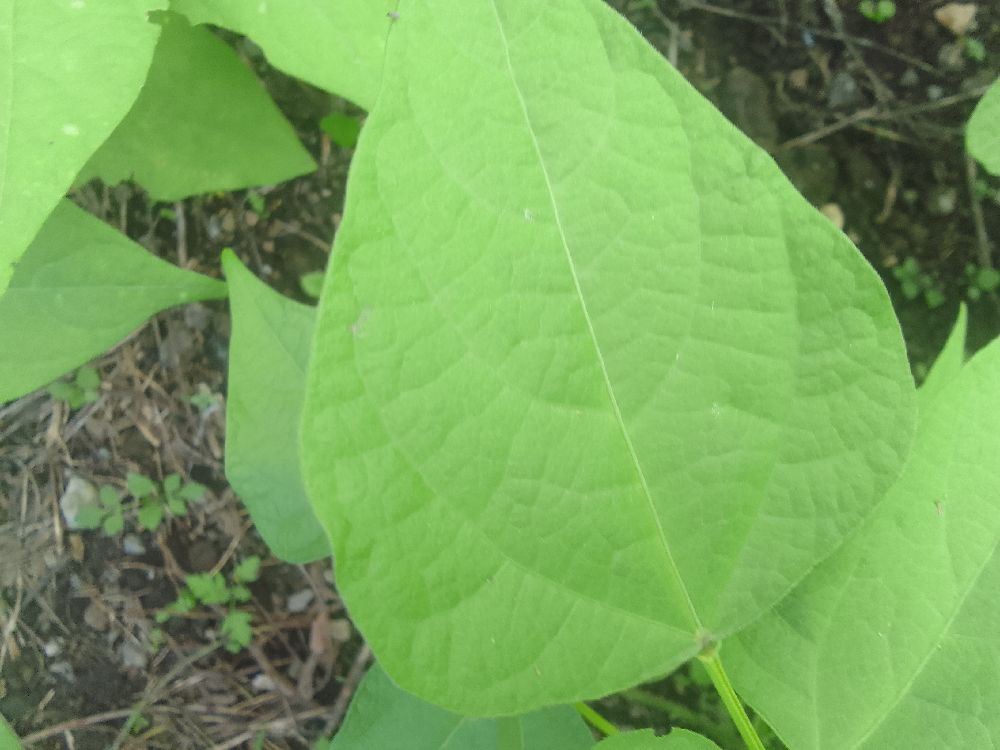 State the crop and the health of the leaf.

common bean, healthy
